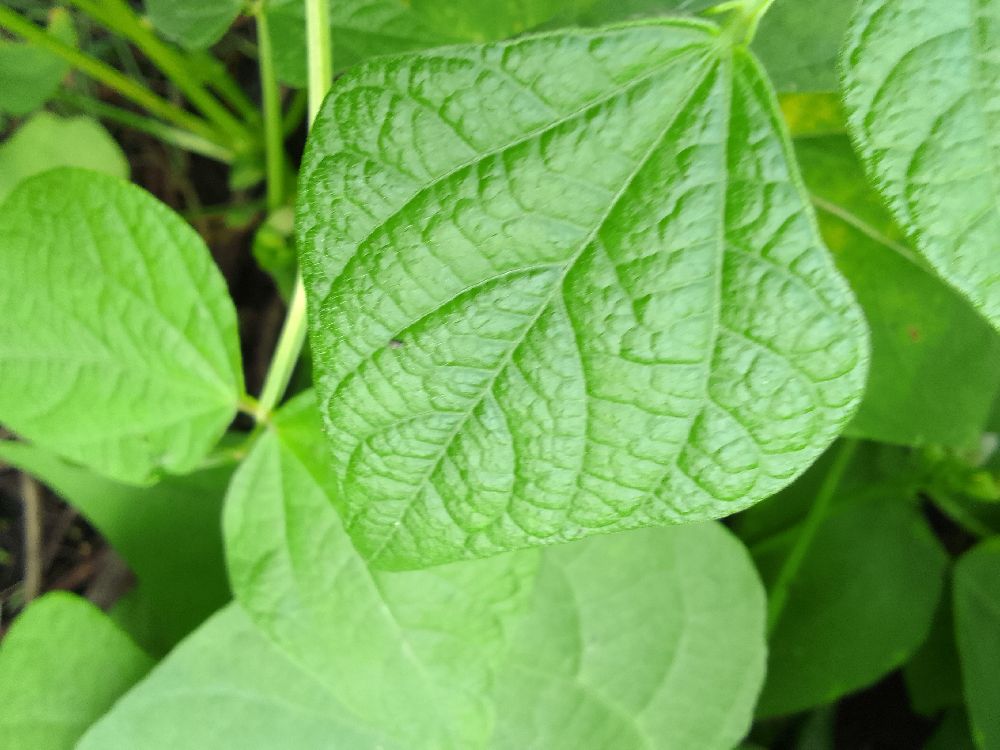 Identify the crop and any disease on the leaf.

common bean, healthy
